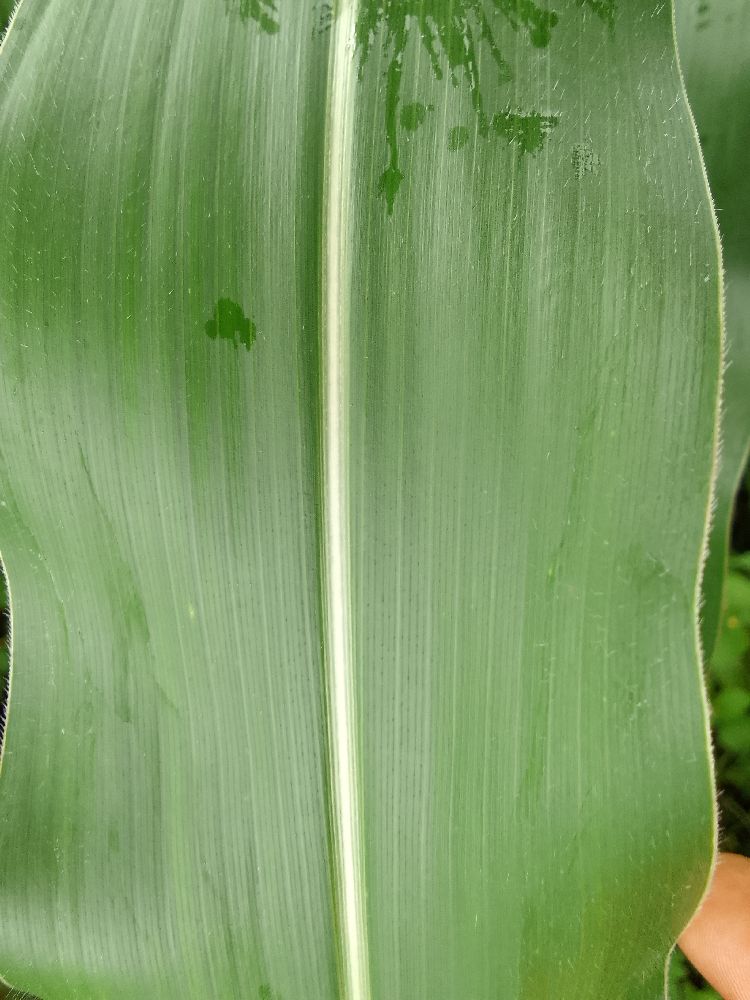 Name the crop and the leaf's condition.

maize, healthy
